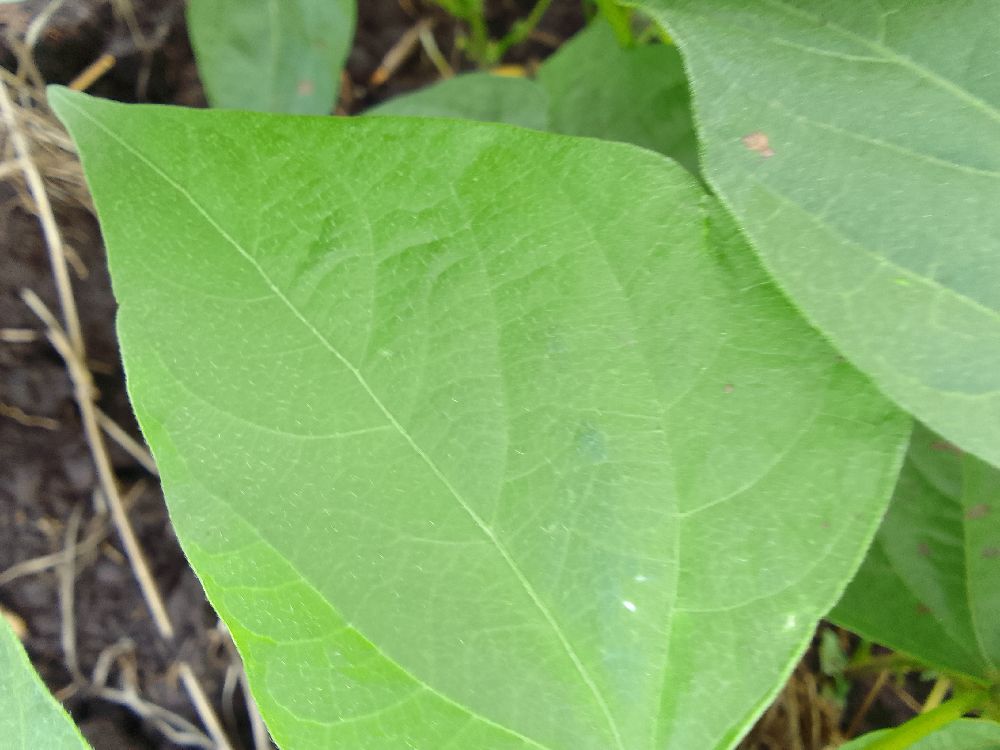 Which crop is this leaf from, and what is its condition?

common bean, healthy
